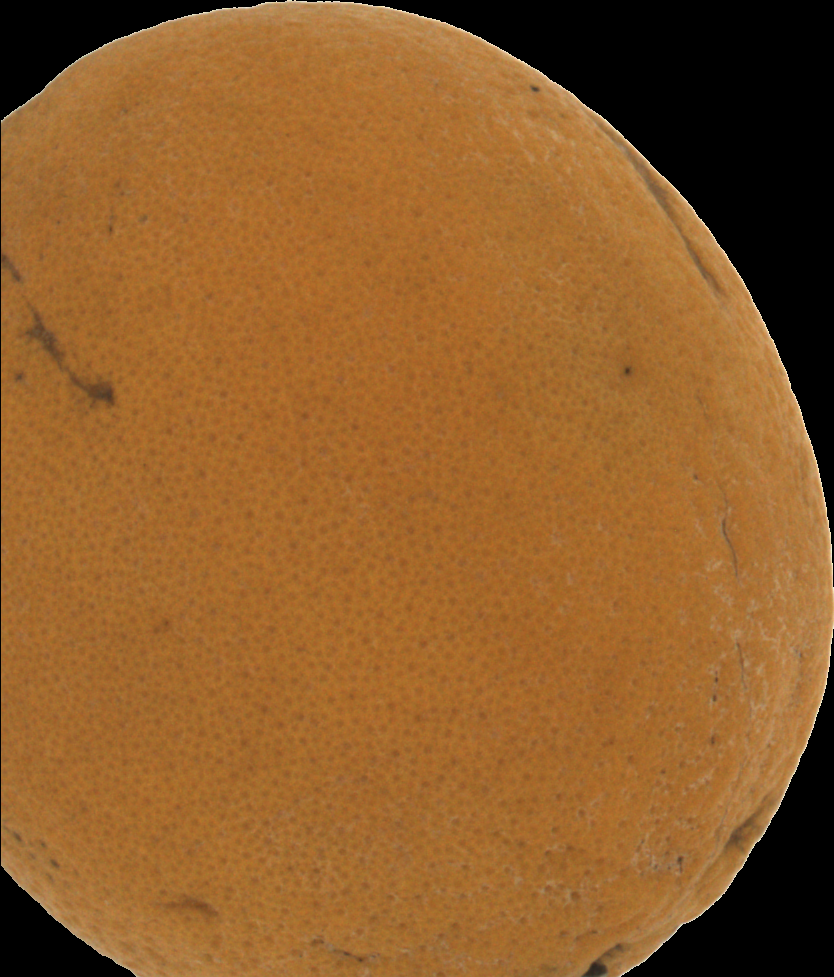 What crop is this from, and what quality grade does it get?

orange, bad
